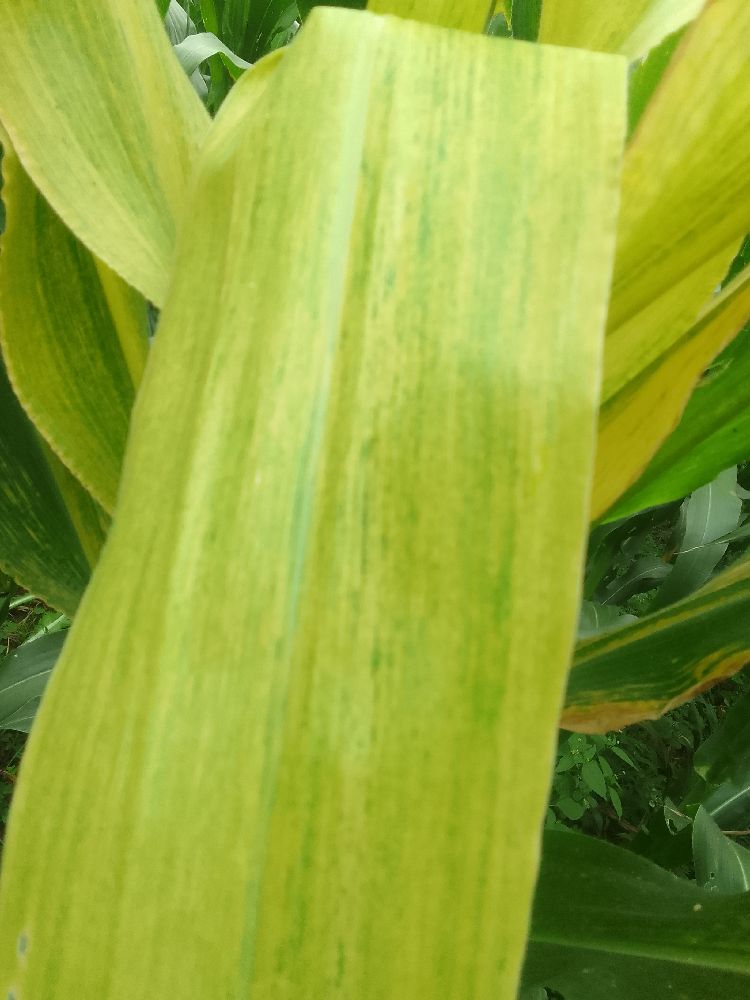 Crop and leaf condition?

maize, maize lethal necrosis
